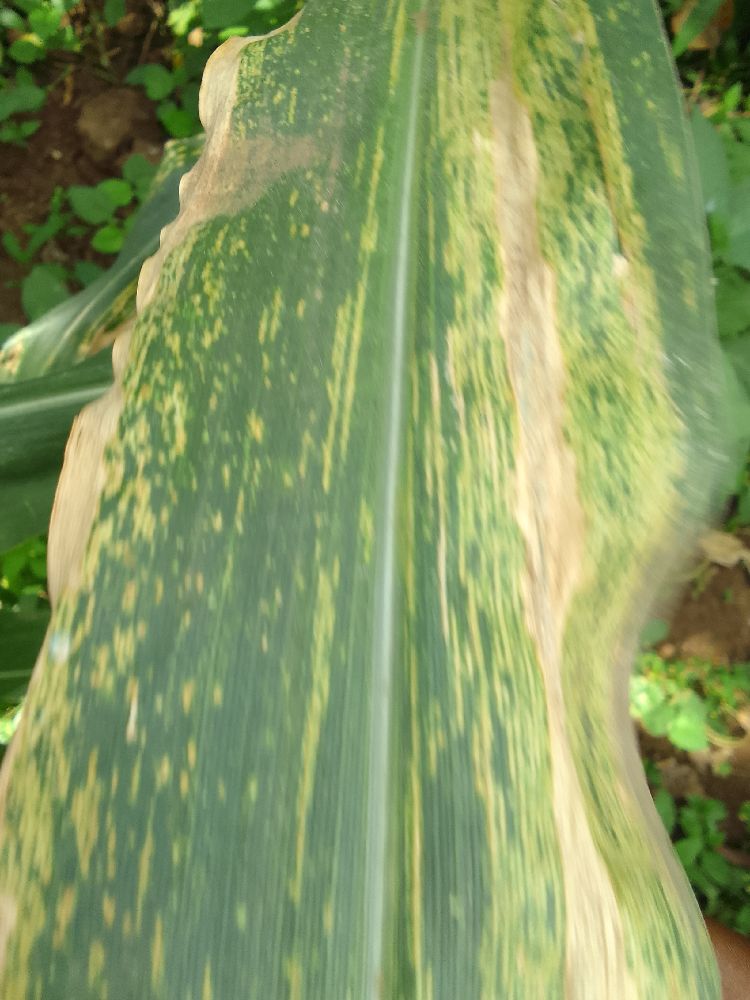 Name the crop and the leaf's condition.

maize, maize lethal necrosis
